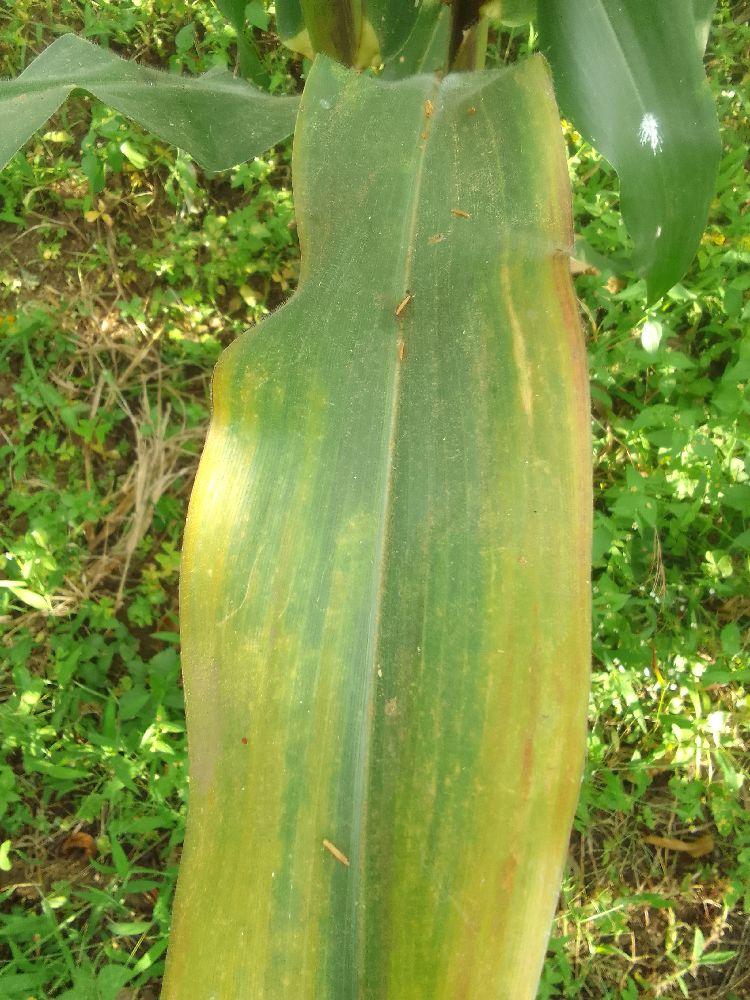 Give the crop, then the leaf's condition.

maize, maize lethal necrosis
